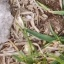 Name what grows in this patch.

grass
